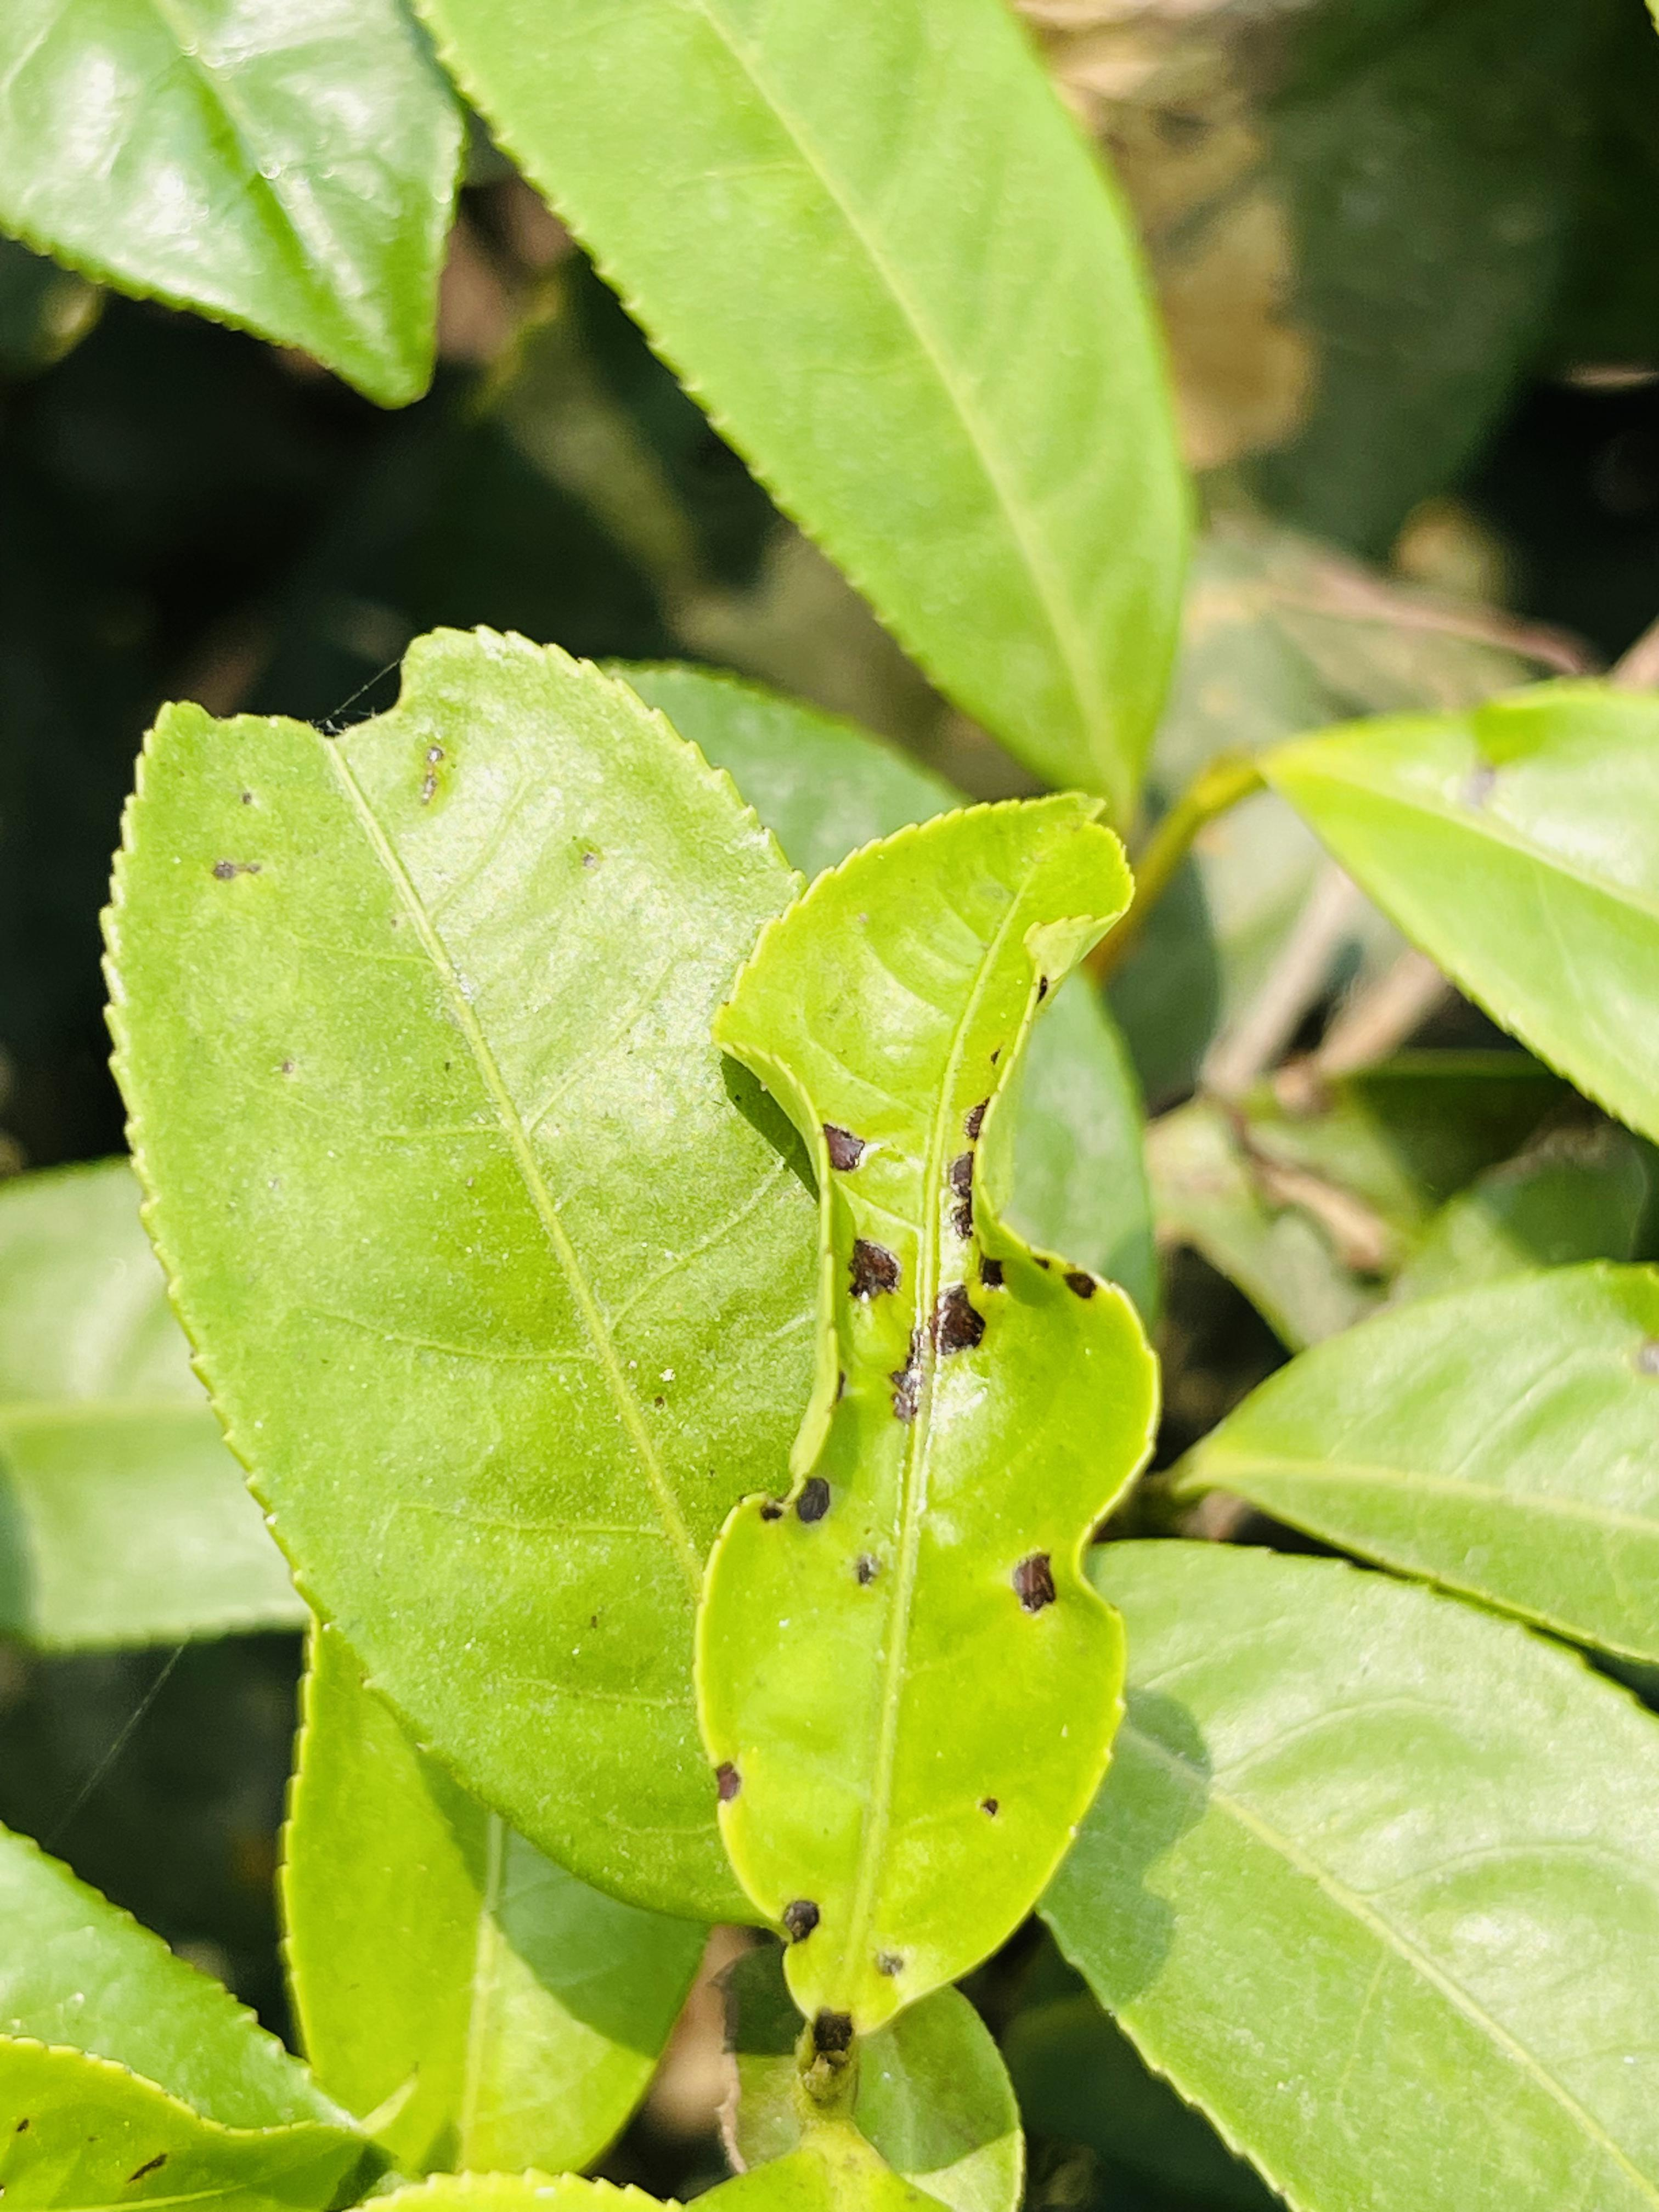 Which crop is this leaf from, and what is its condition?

tea, helopeltis
